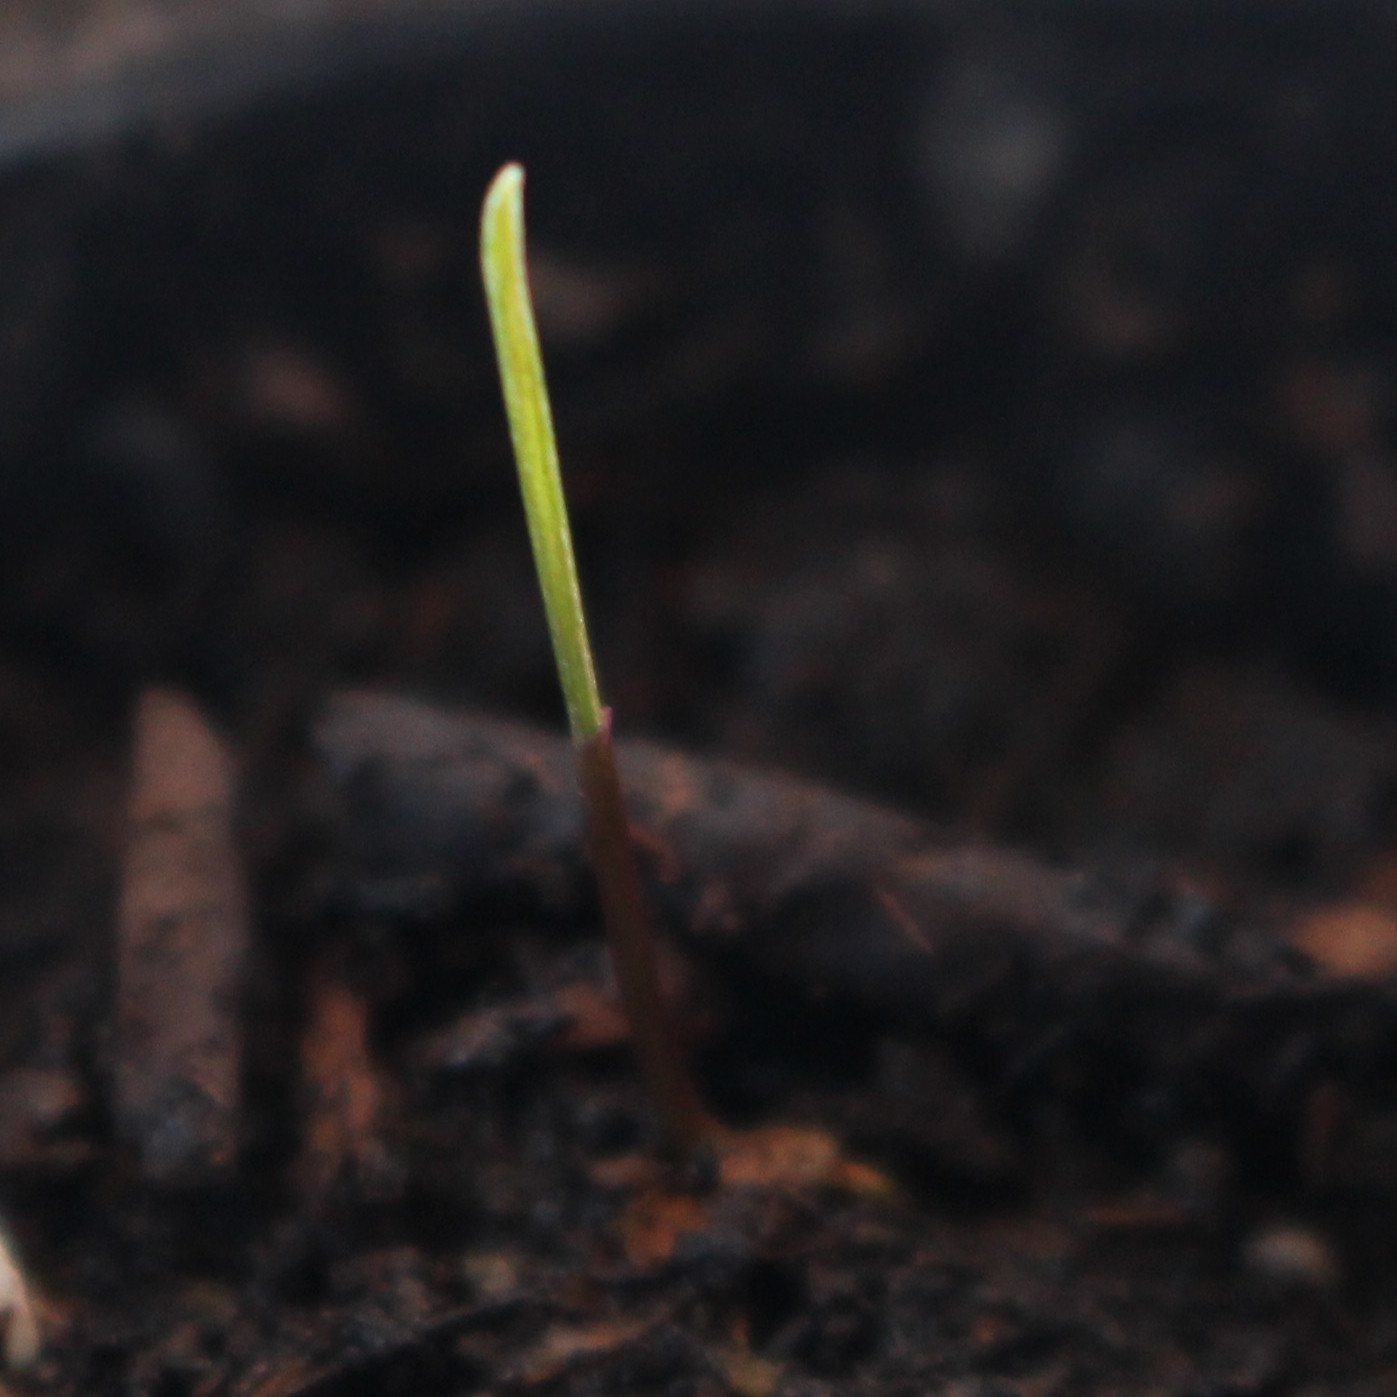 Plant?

Lolium multiflorum
